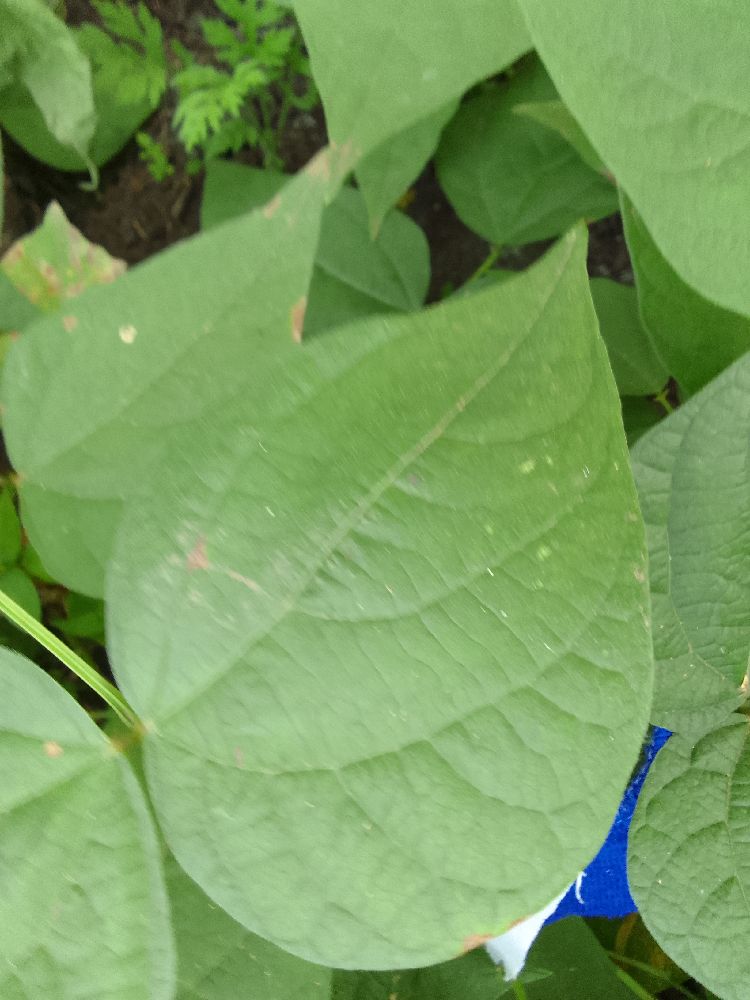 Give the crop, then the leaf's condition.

common bean, healthy
